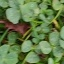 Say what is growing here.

unstructured weed
